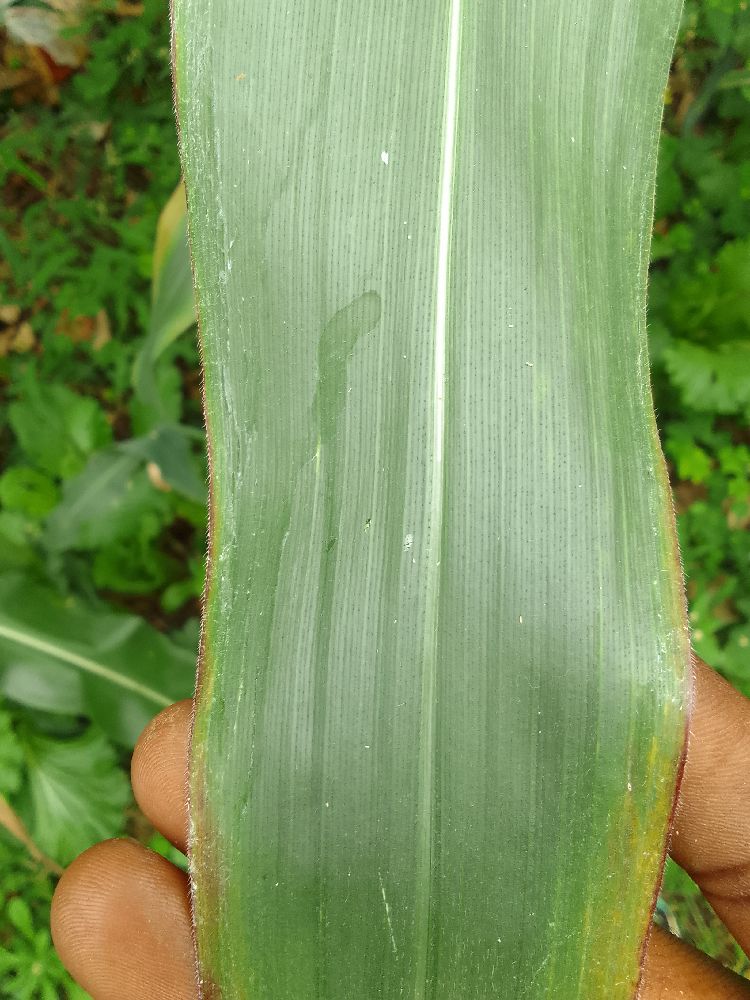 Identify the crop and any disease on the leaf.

maize, healthy
